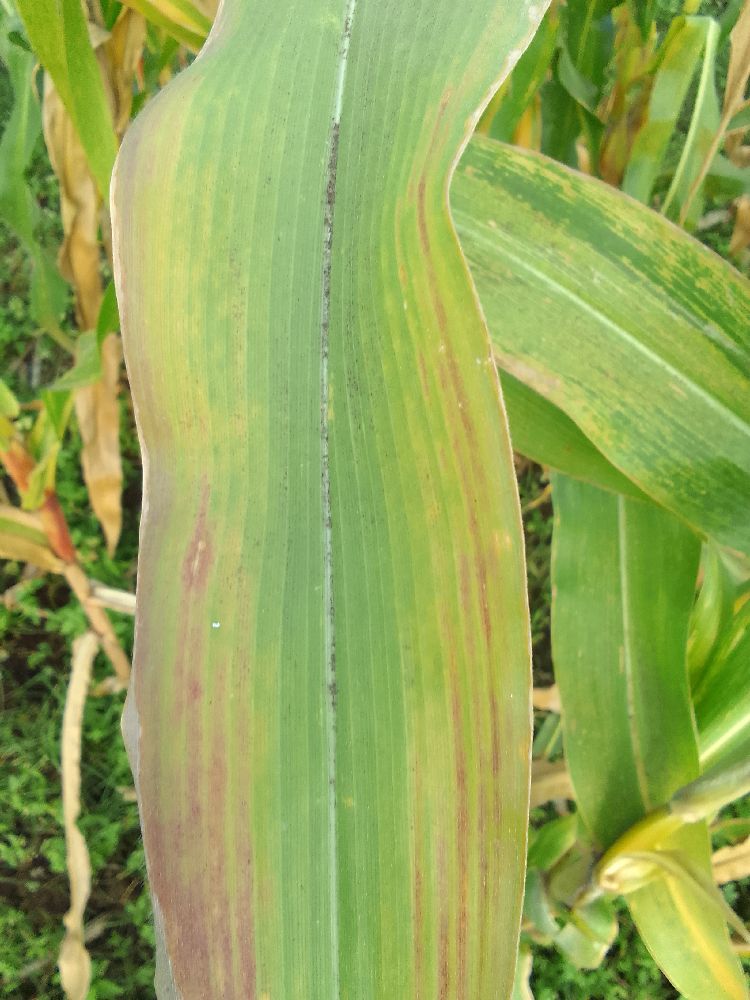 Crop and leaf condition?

maize, maize lethal necrosis
